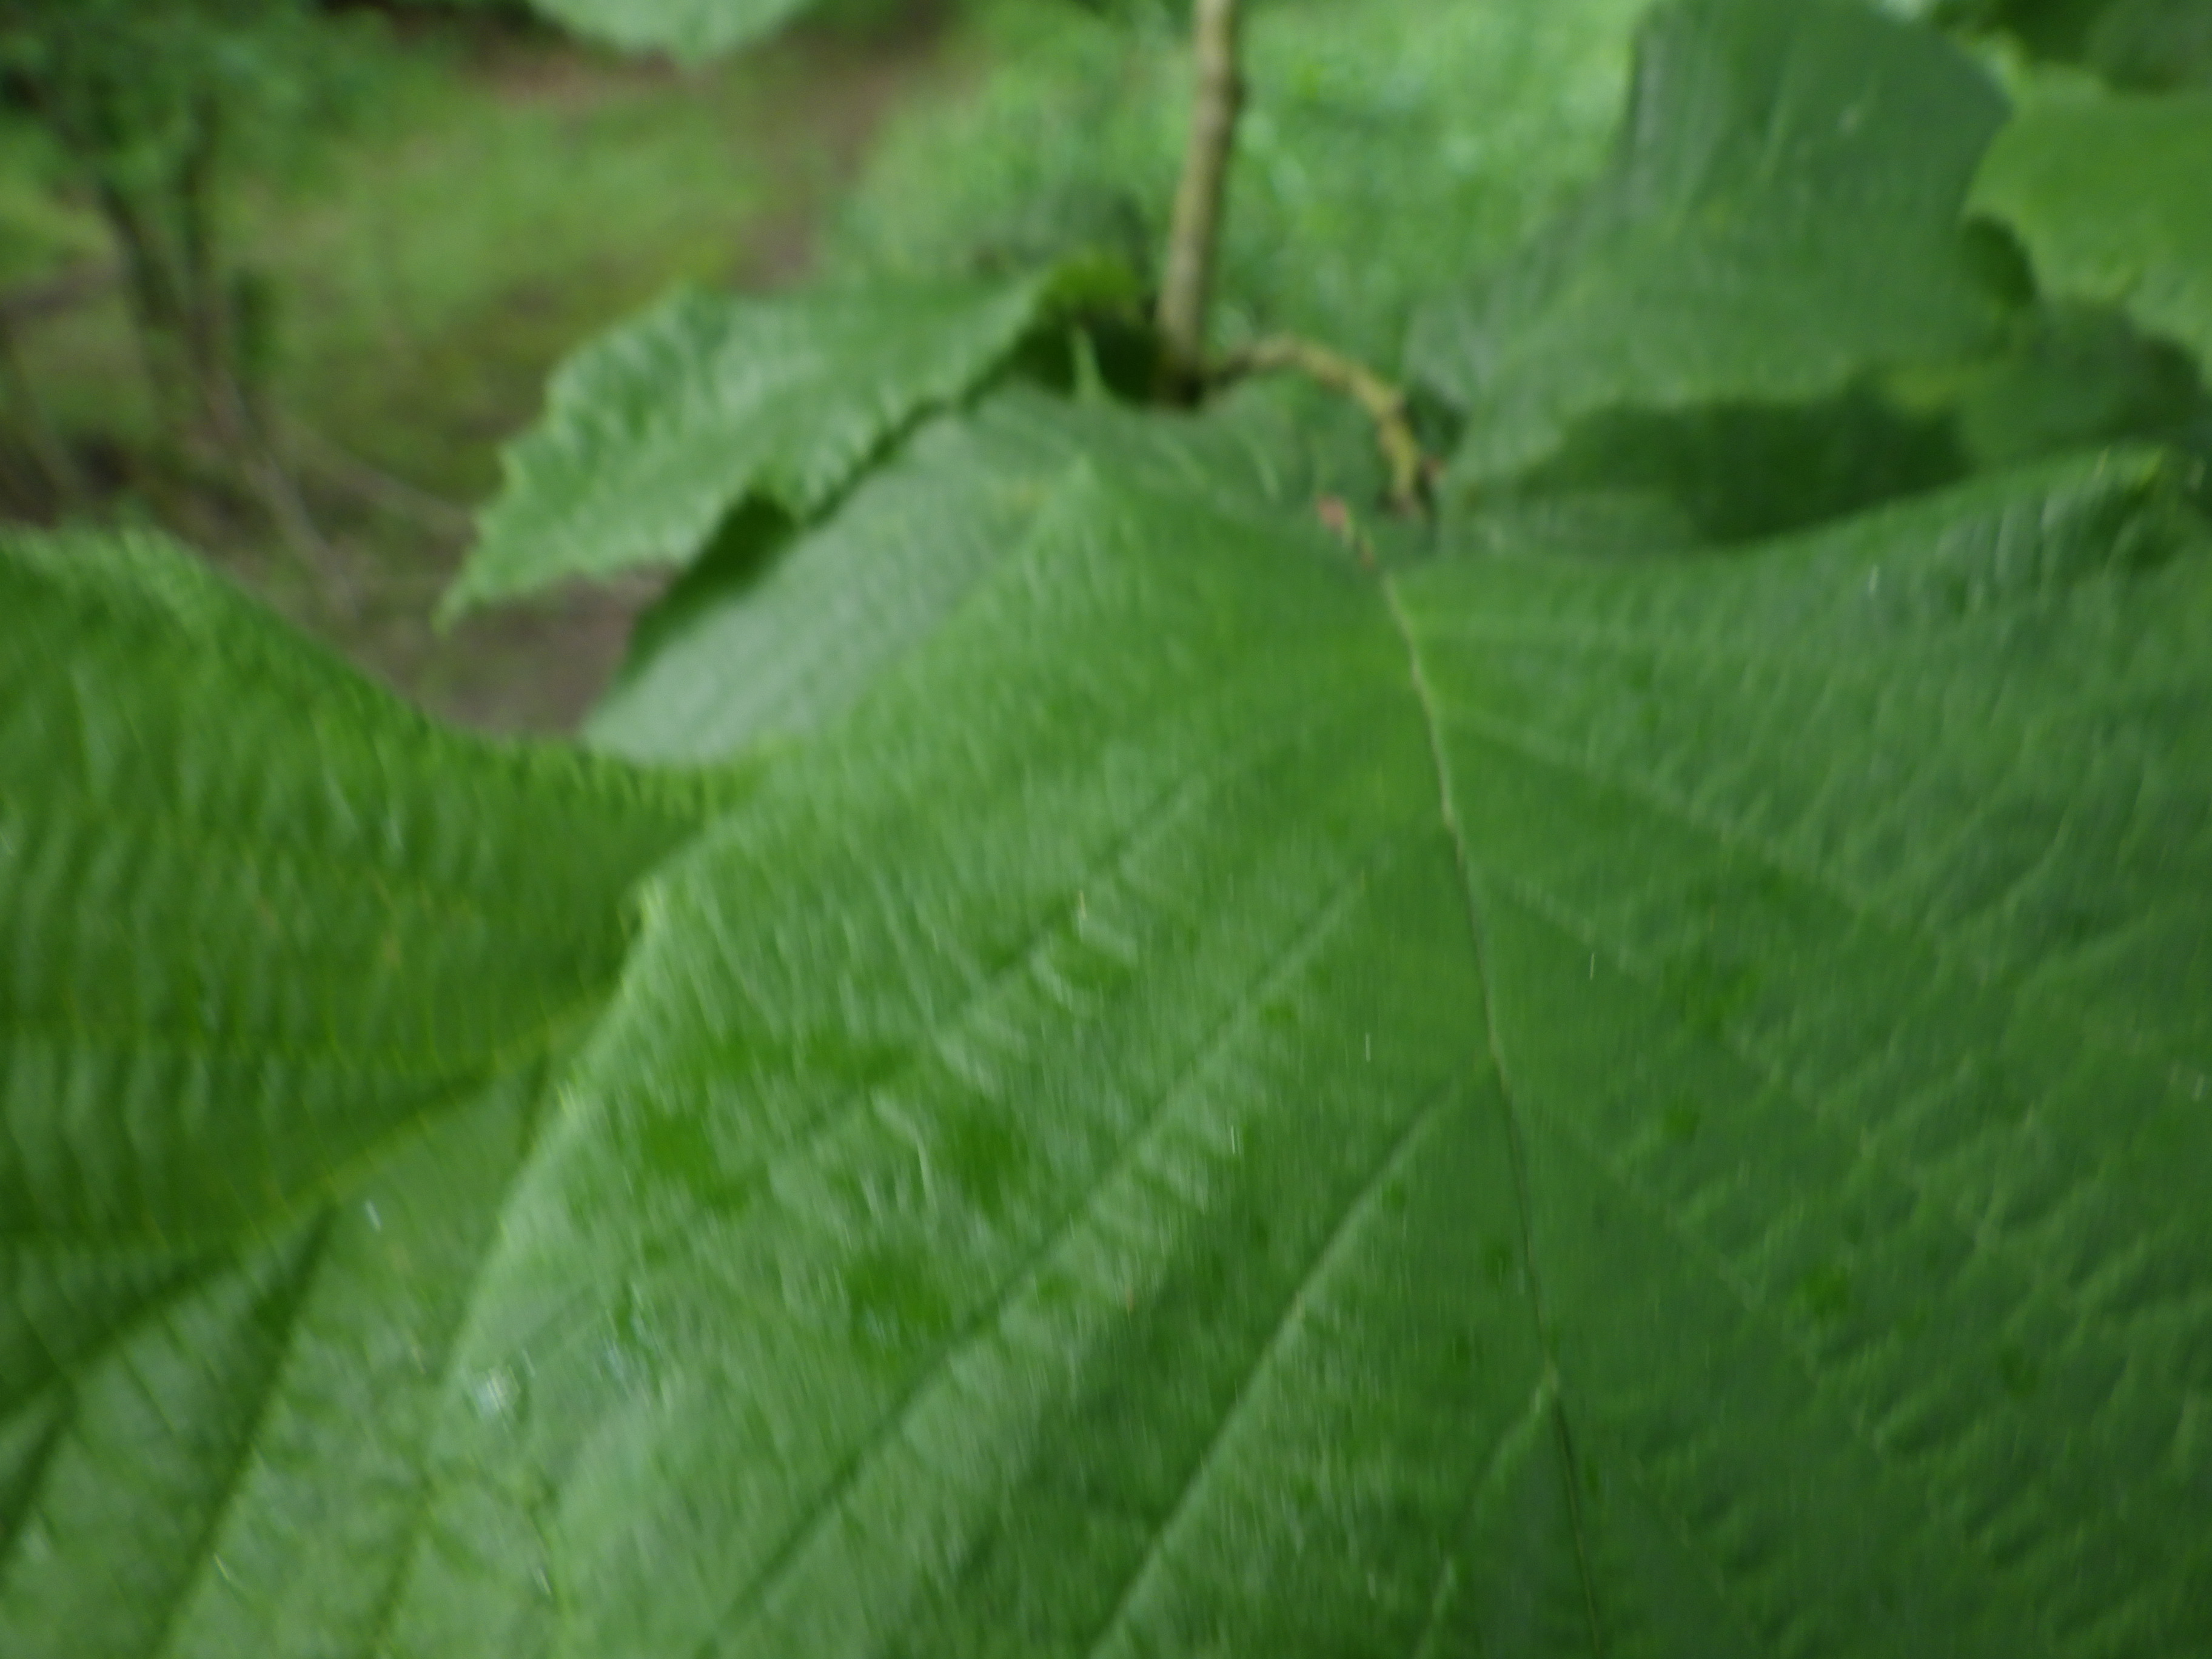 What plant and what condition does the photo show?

hazel, healthy
